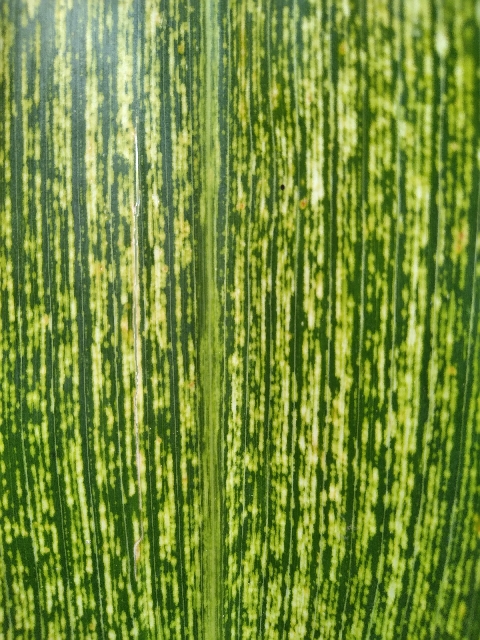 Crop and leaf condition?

maize, maize streak virus
